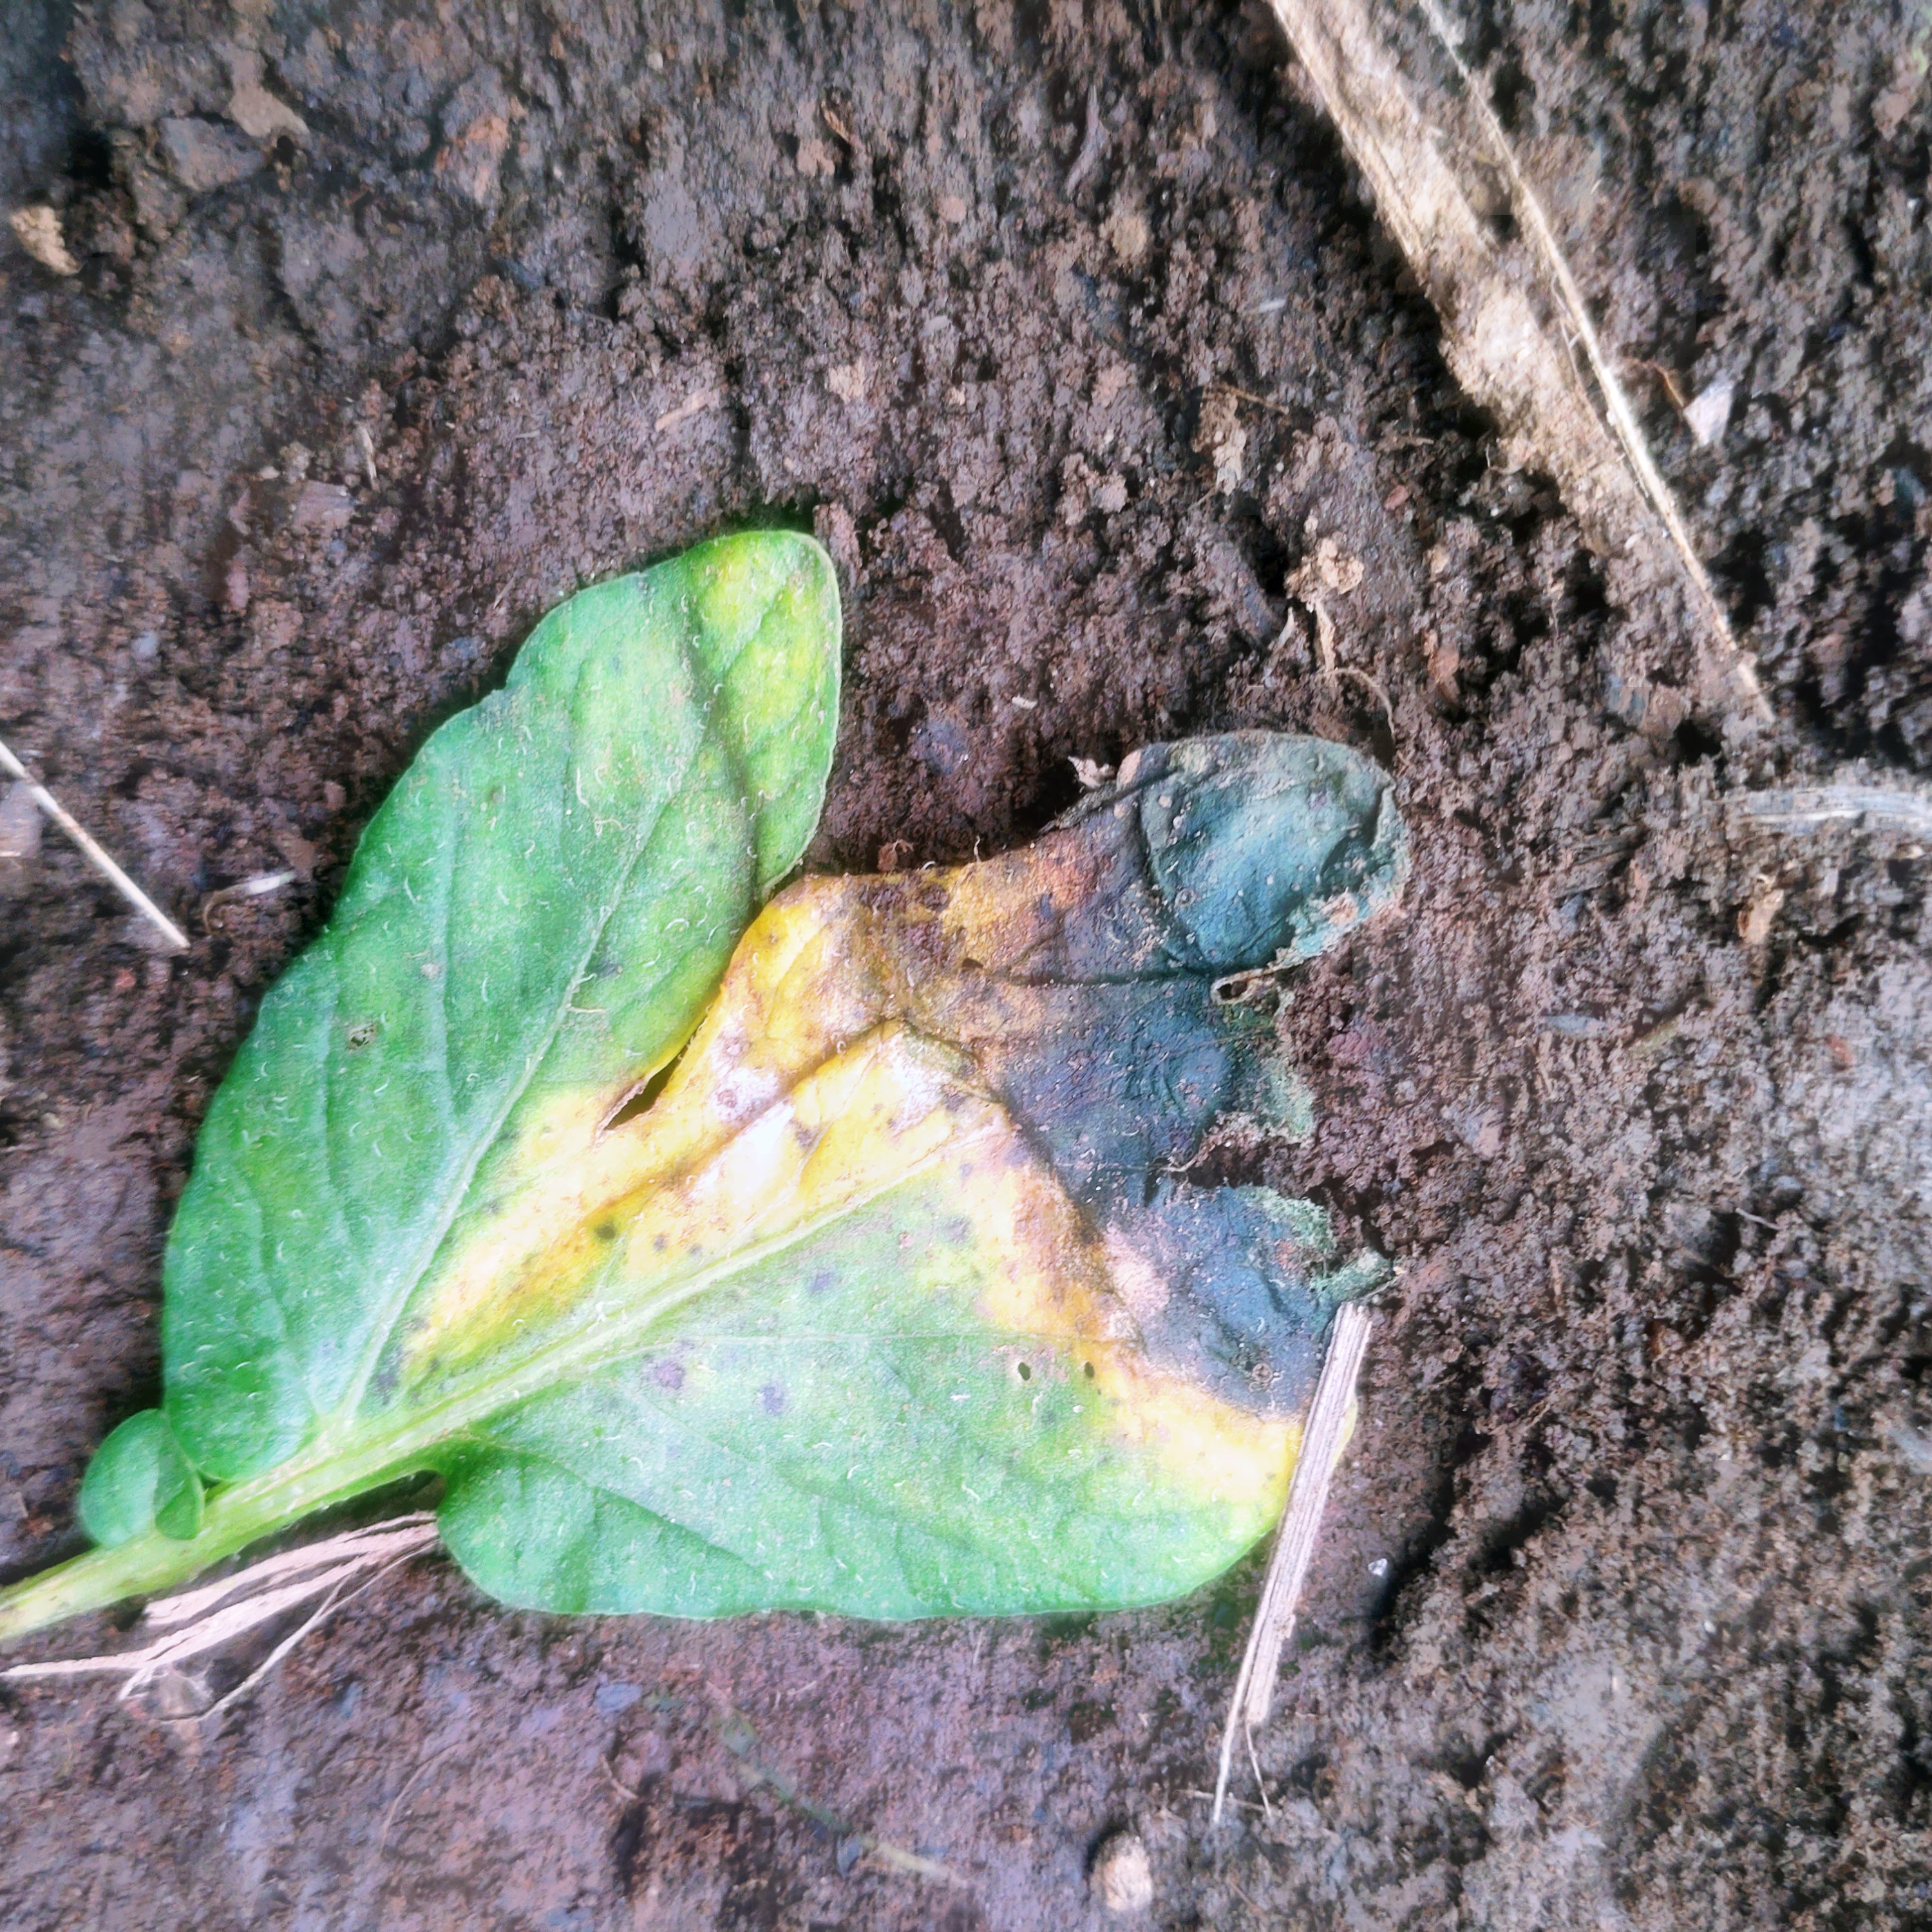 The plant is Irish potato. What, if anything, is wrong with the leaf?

late blight
